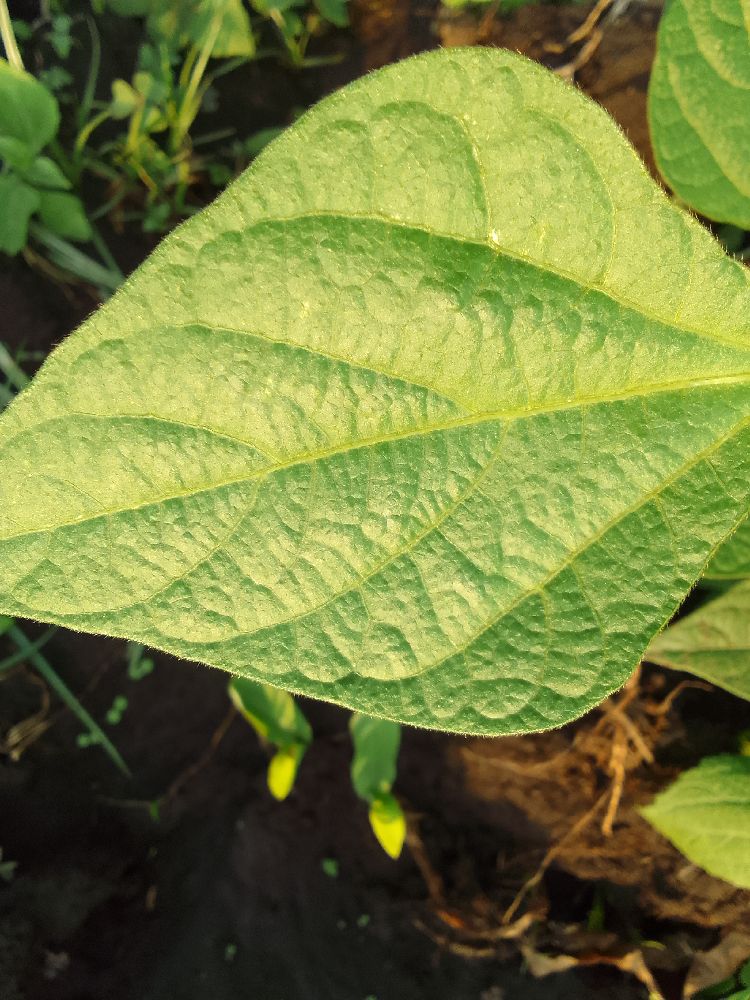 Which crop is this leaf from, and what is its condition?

common bean, healthy
